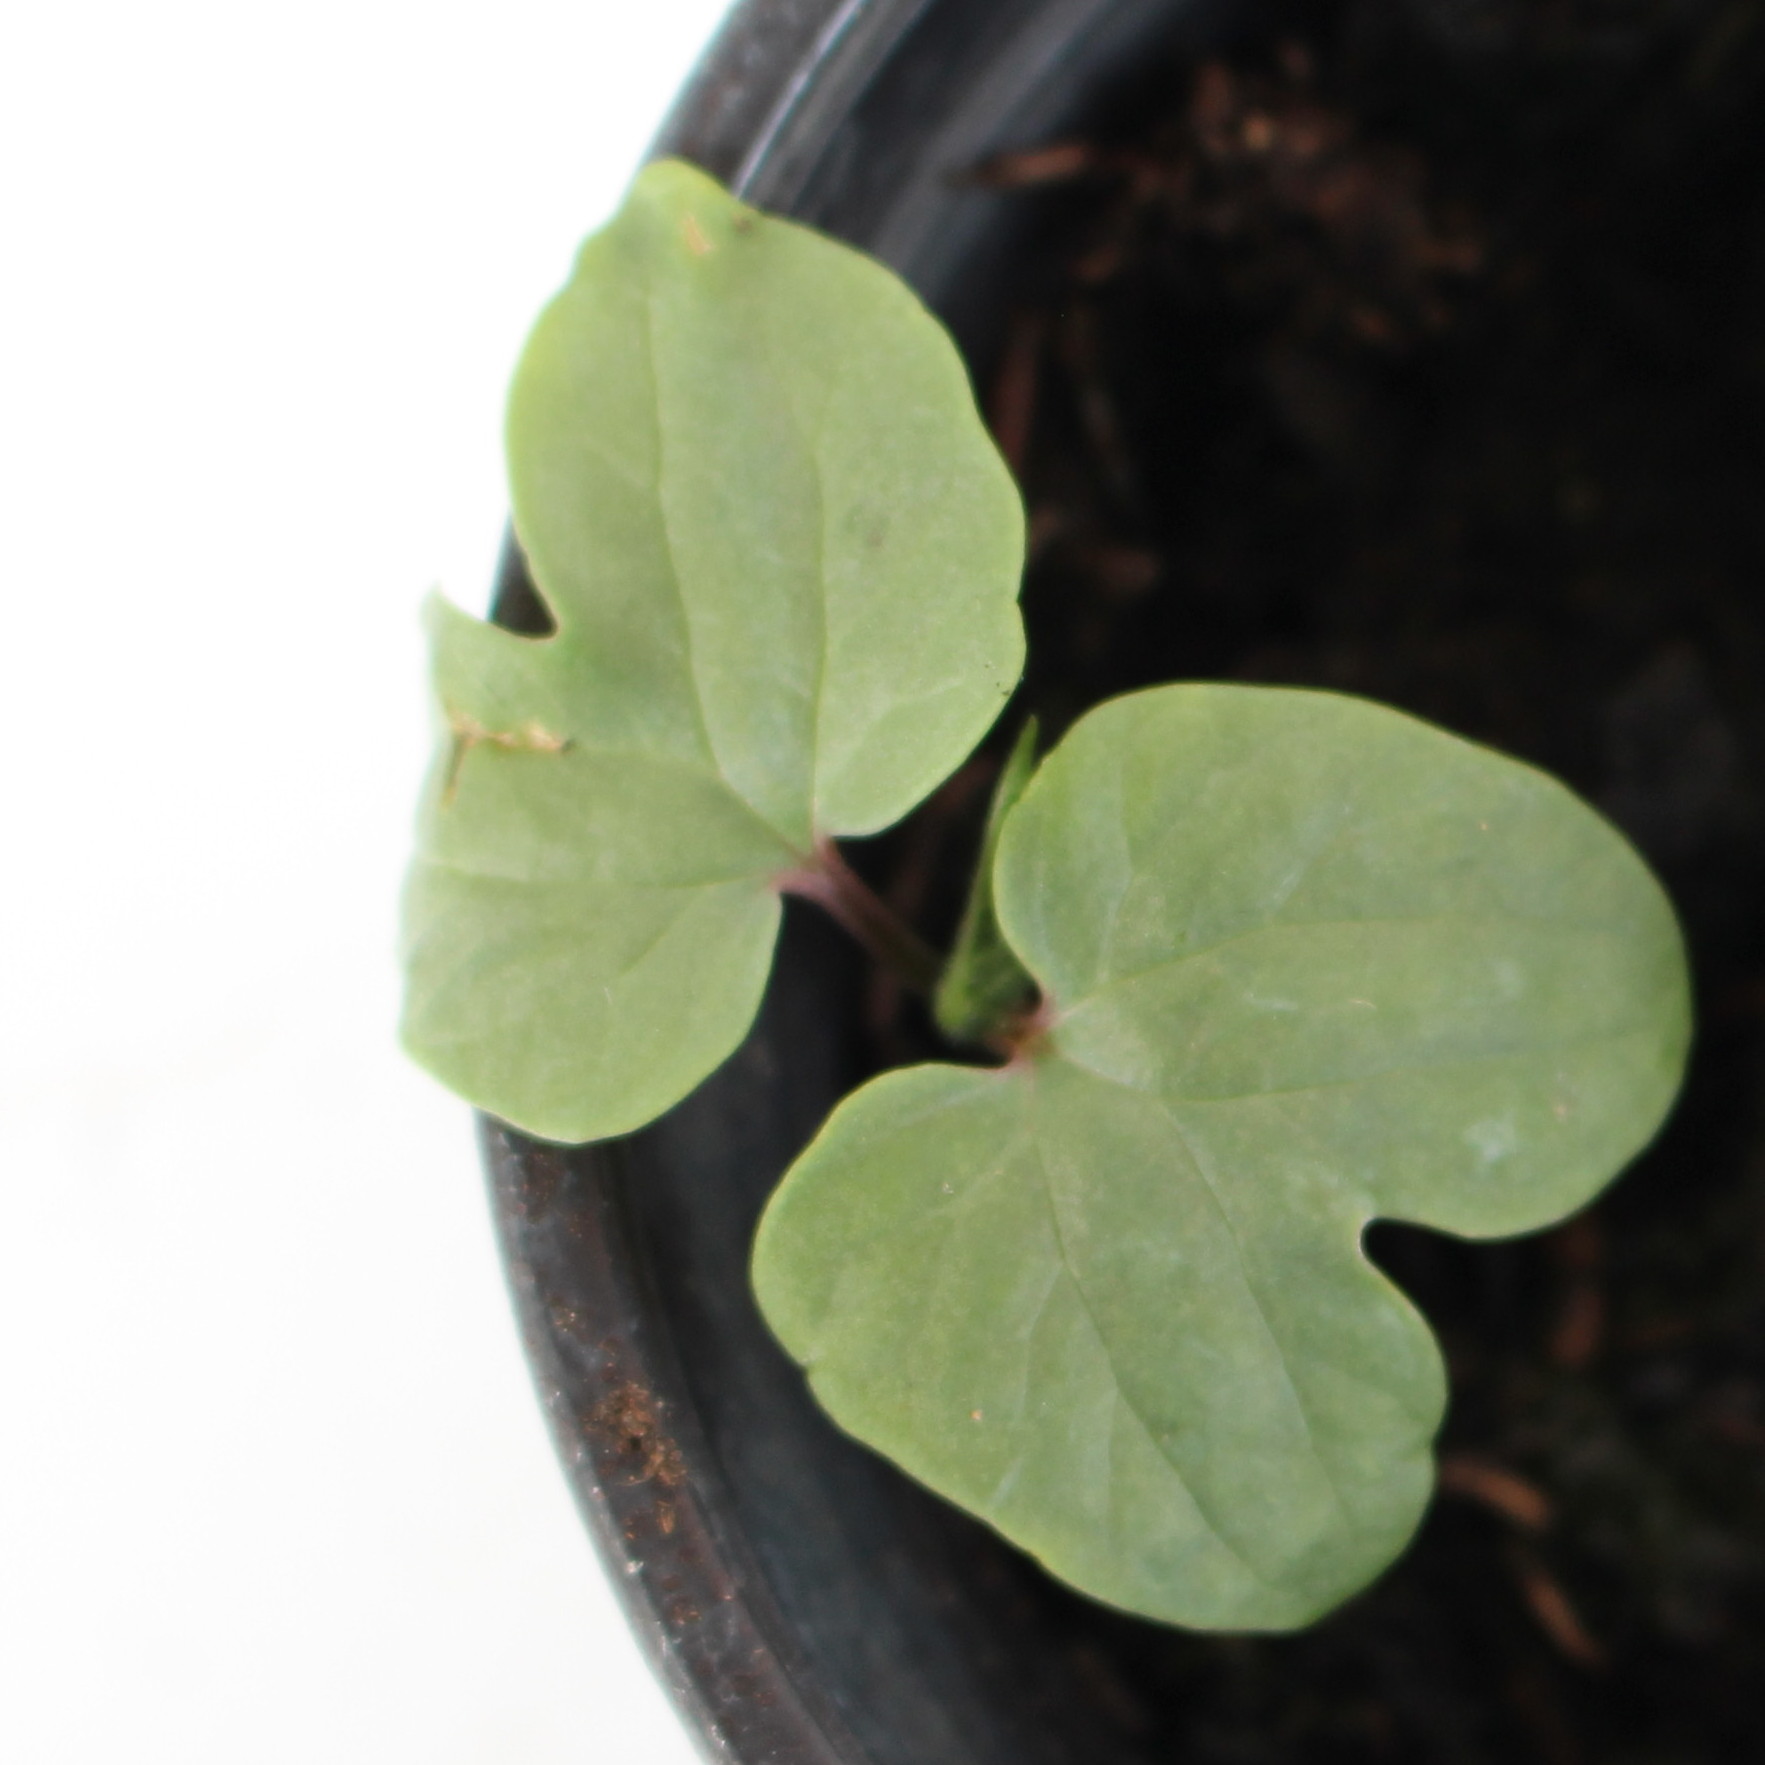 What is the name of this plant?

Convolvulus arvensis
